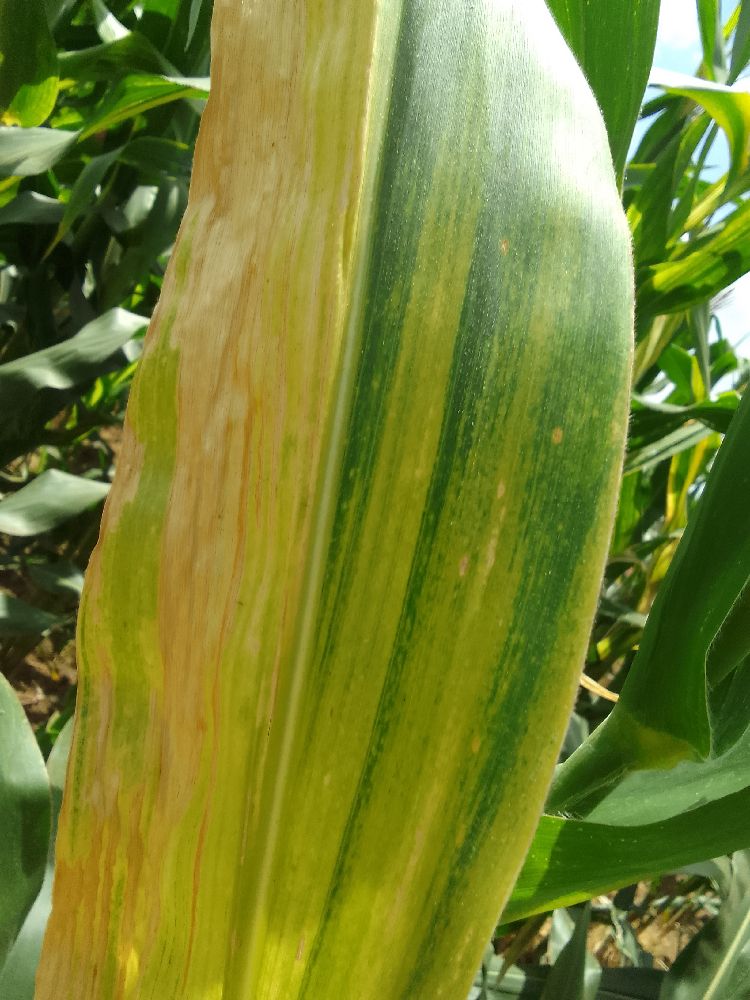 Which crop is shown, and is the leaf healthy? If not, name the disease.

maize, maize lethal necrosis
